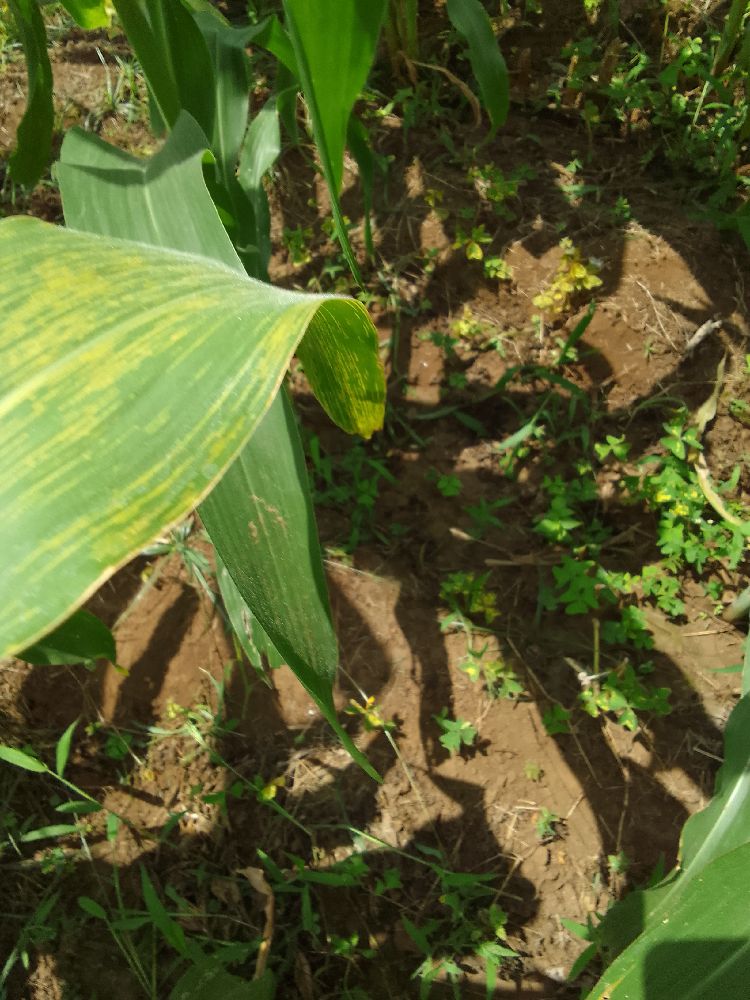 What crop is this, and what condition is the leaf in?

maize, maize lethal necrosis
